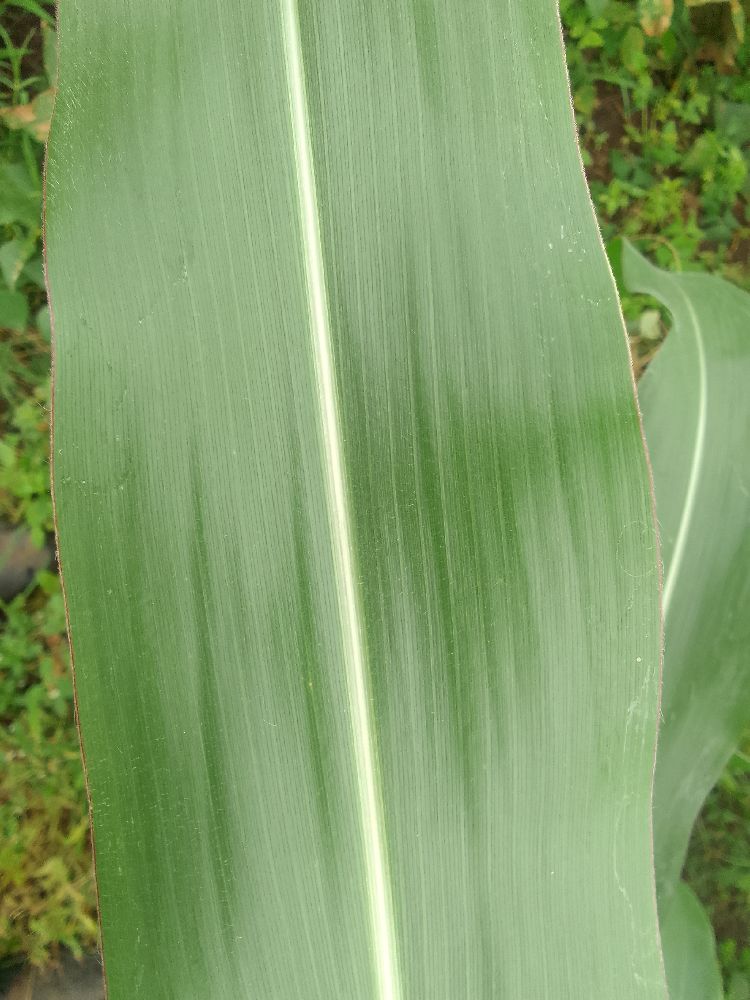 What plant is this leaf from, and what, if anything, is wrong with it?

maize, healthy
